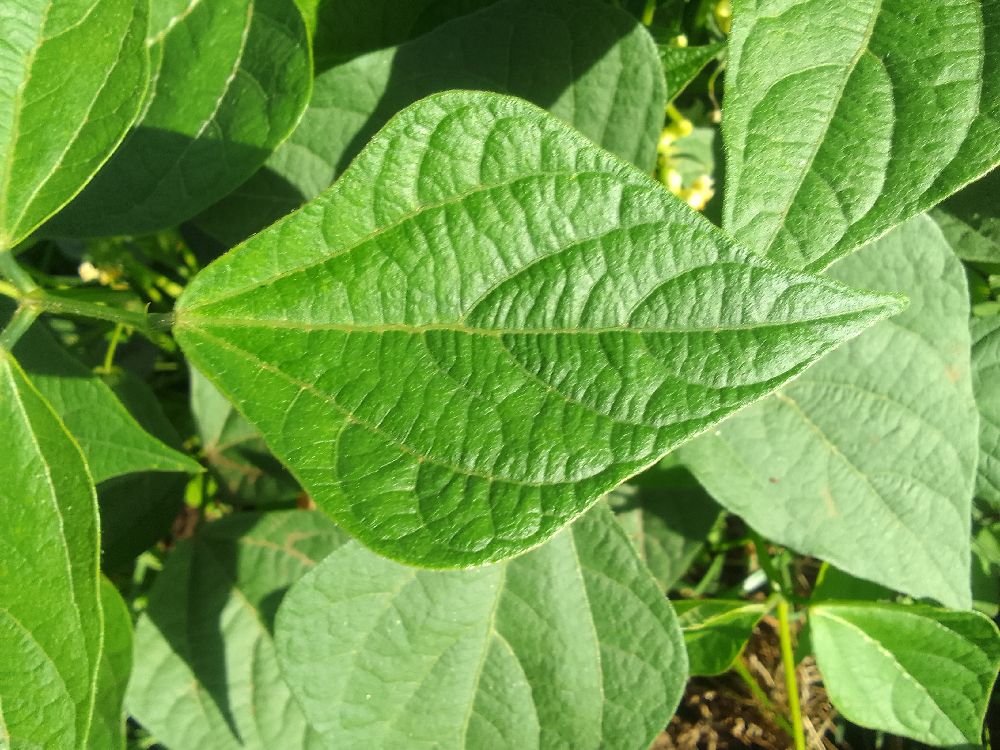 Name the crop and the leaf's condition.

common bean, healthy
